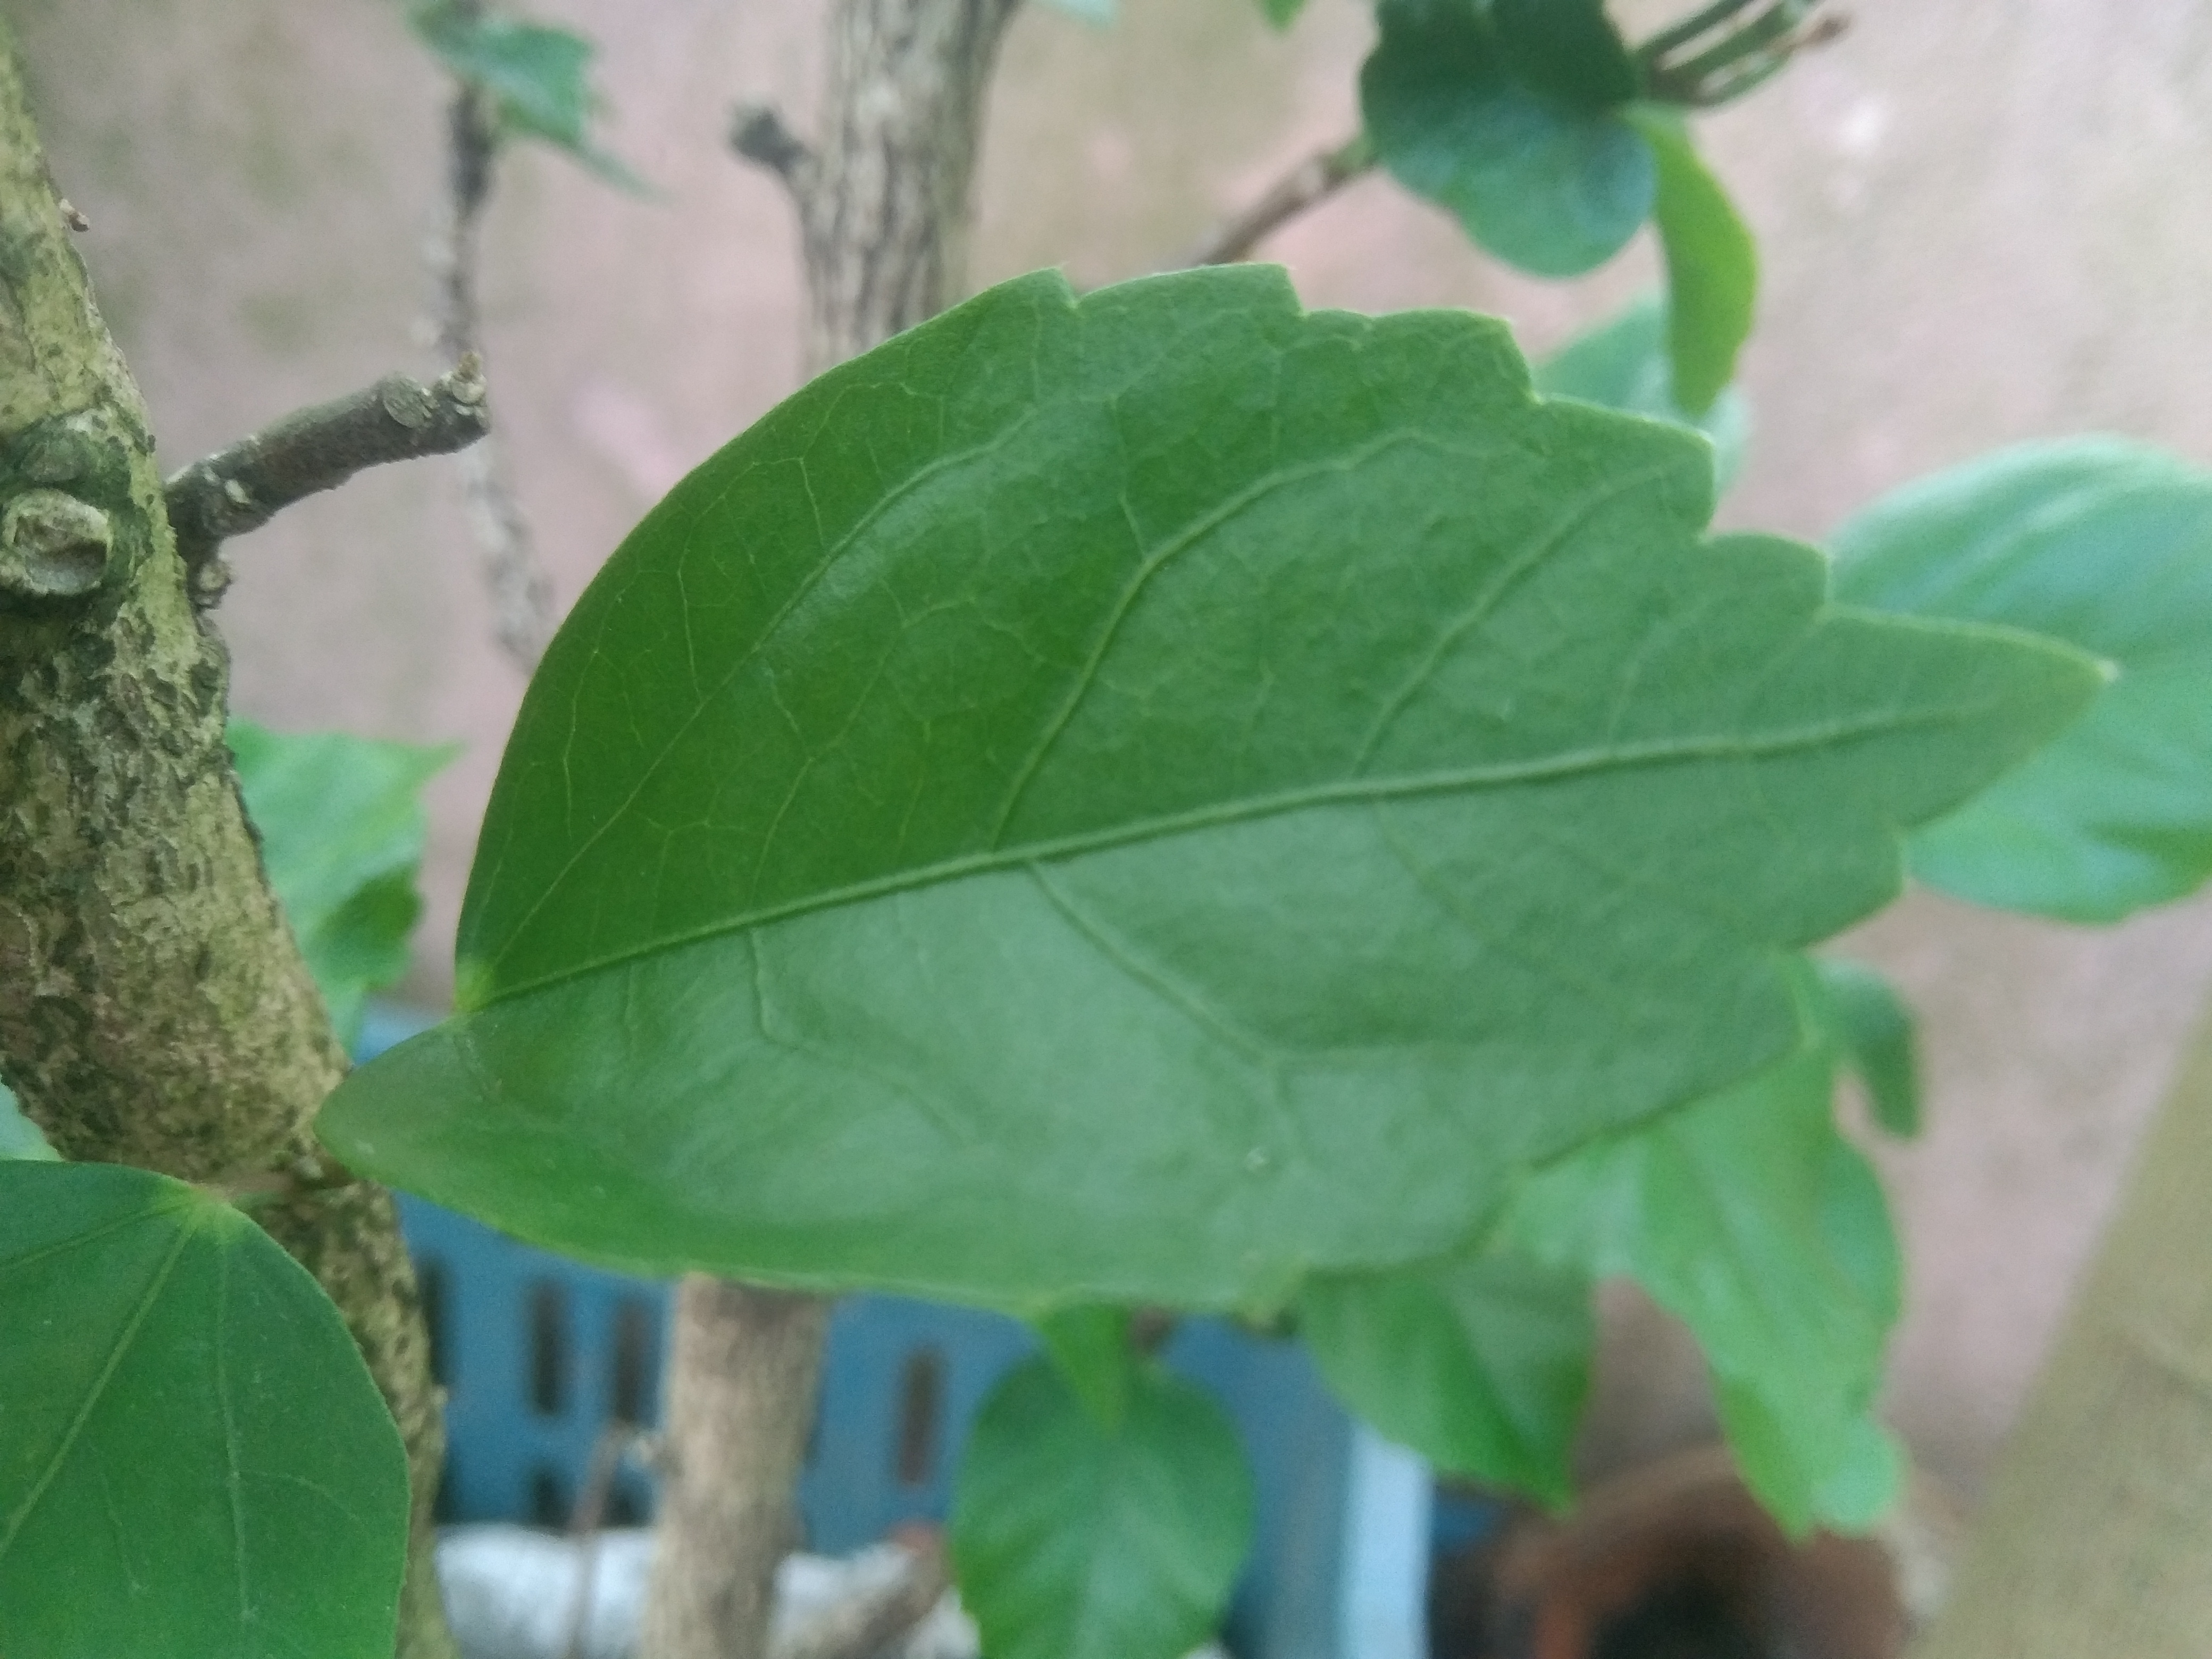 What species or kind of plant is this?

hibiscus
